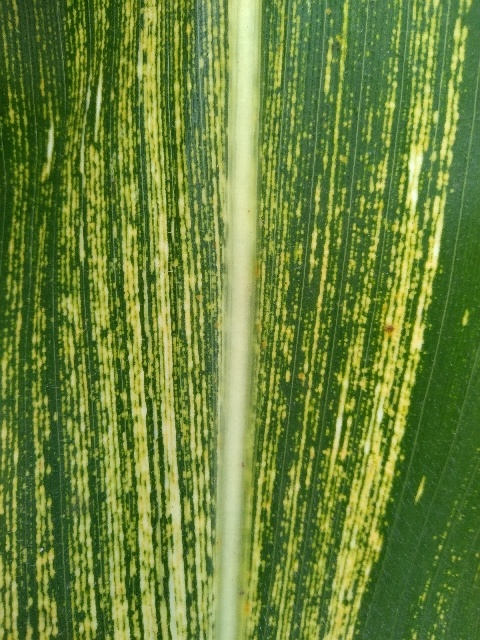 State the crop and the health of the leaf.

maize, maize streak virus
